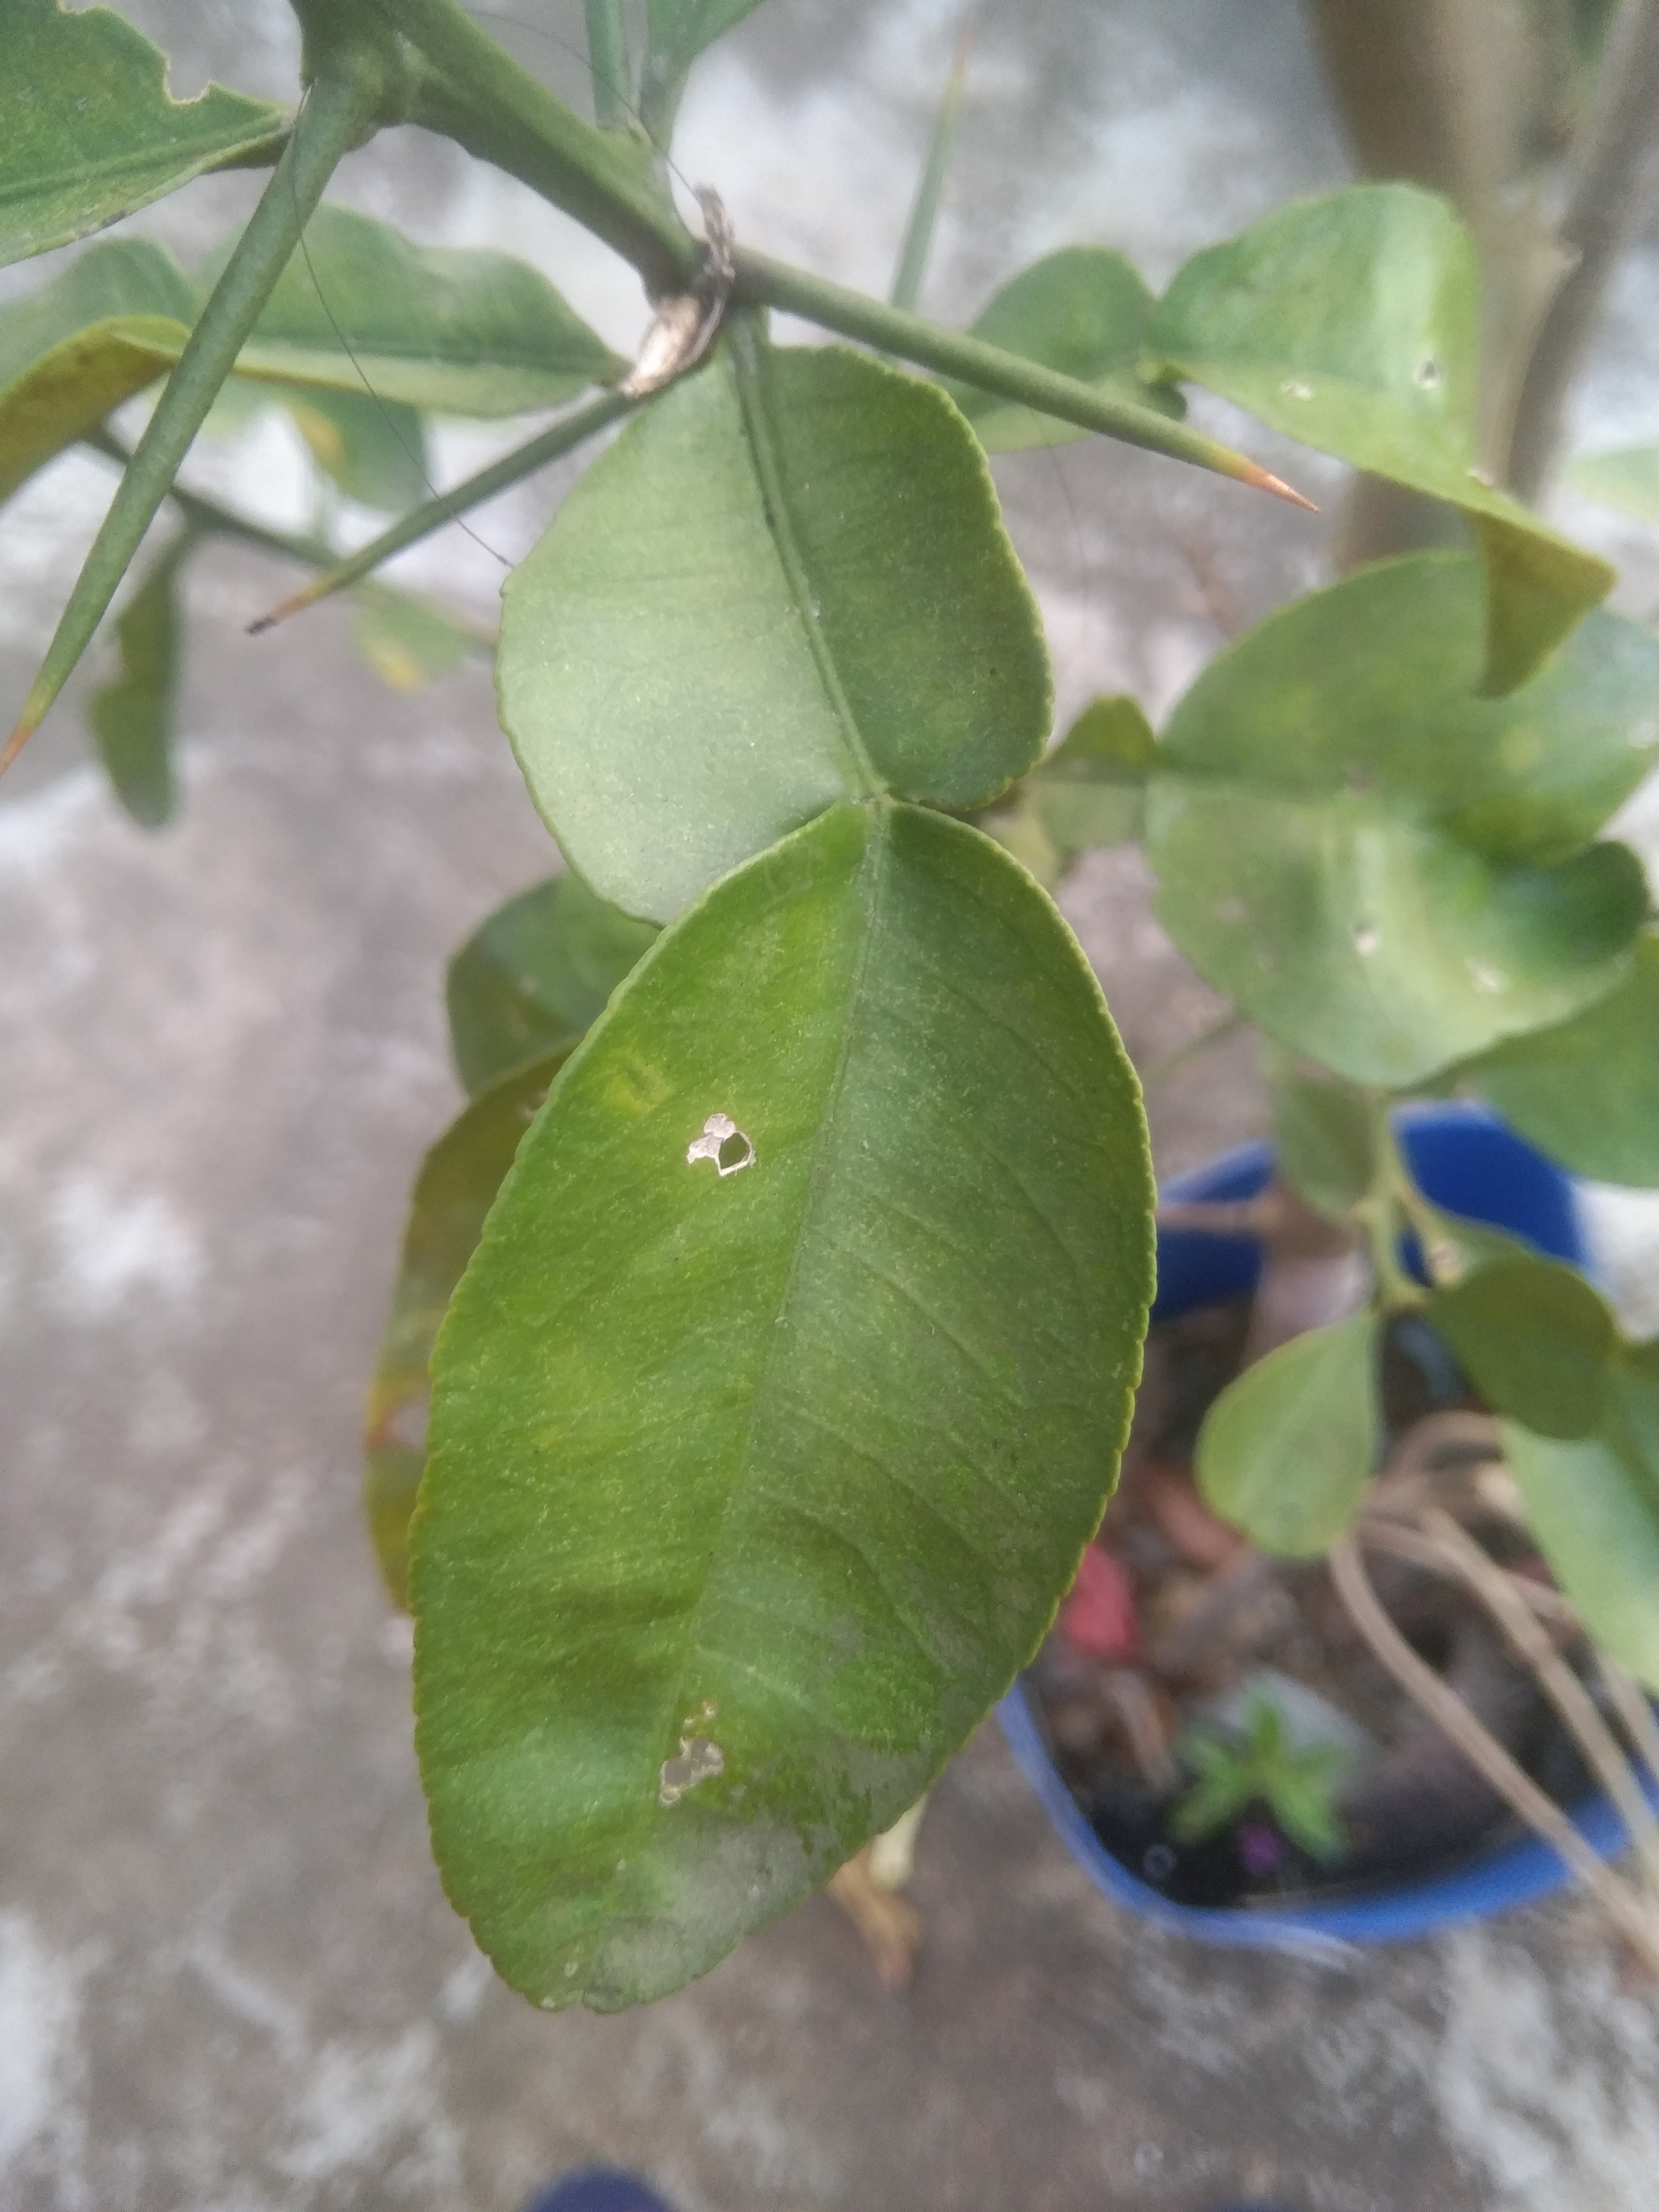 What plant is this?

lemon
